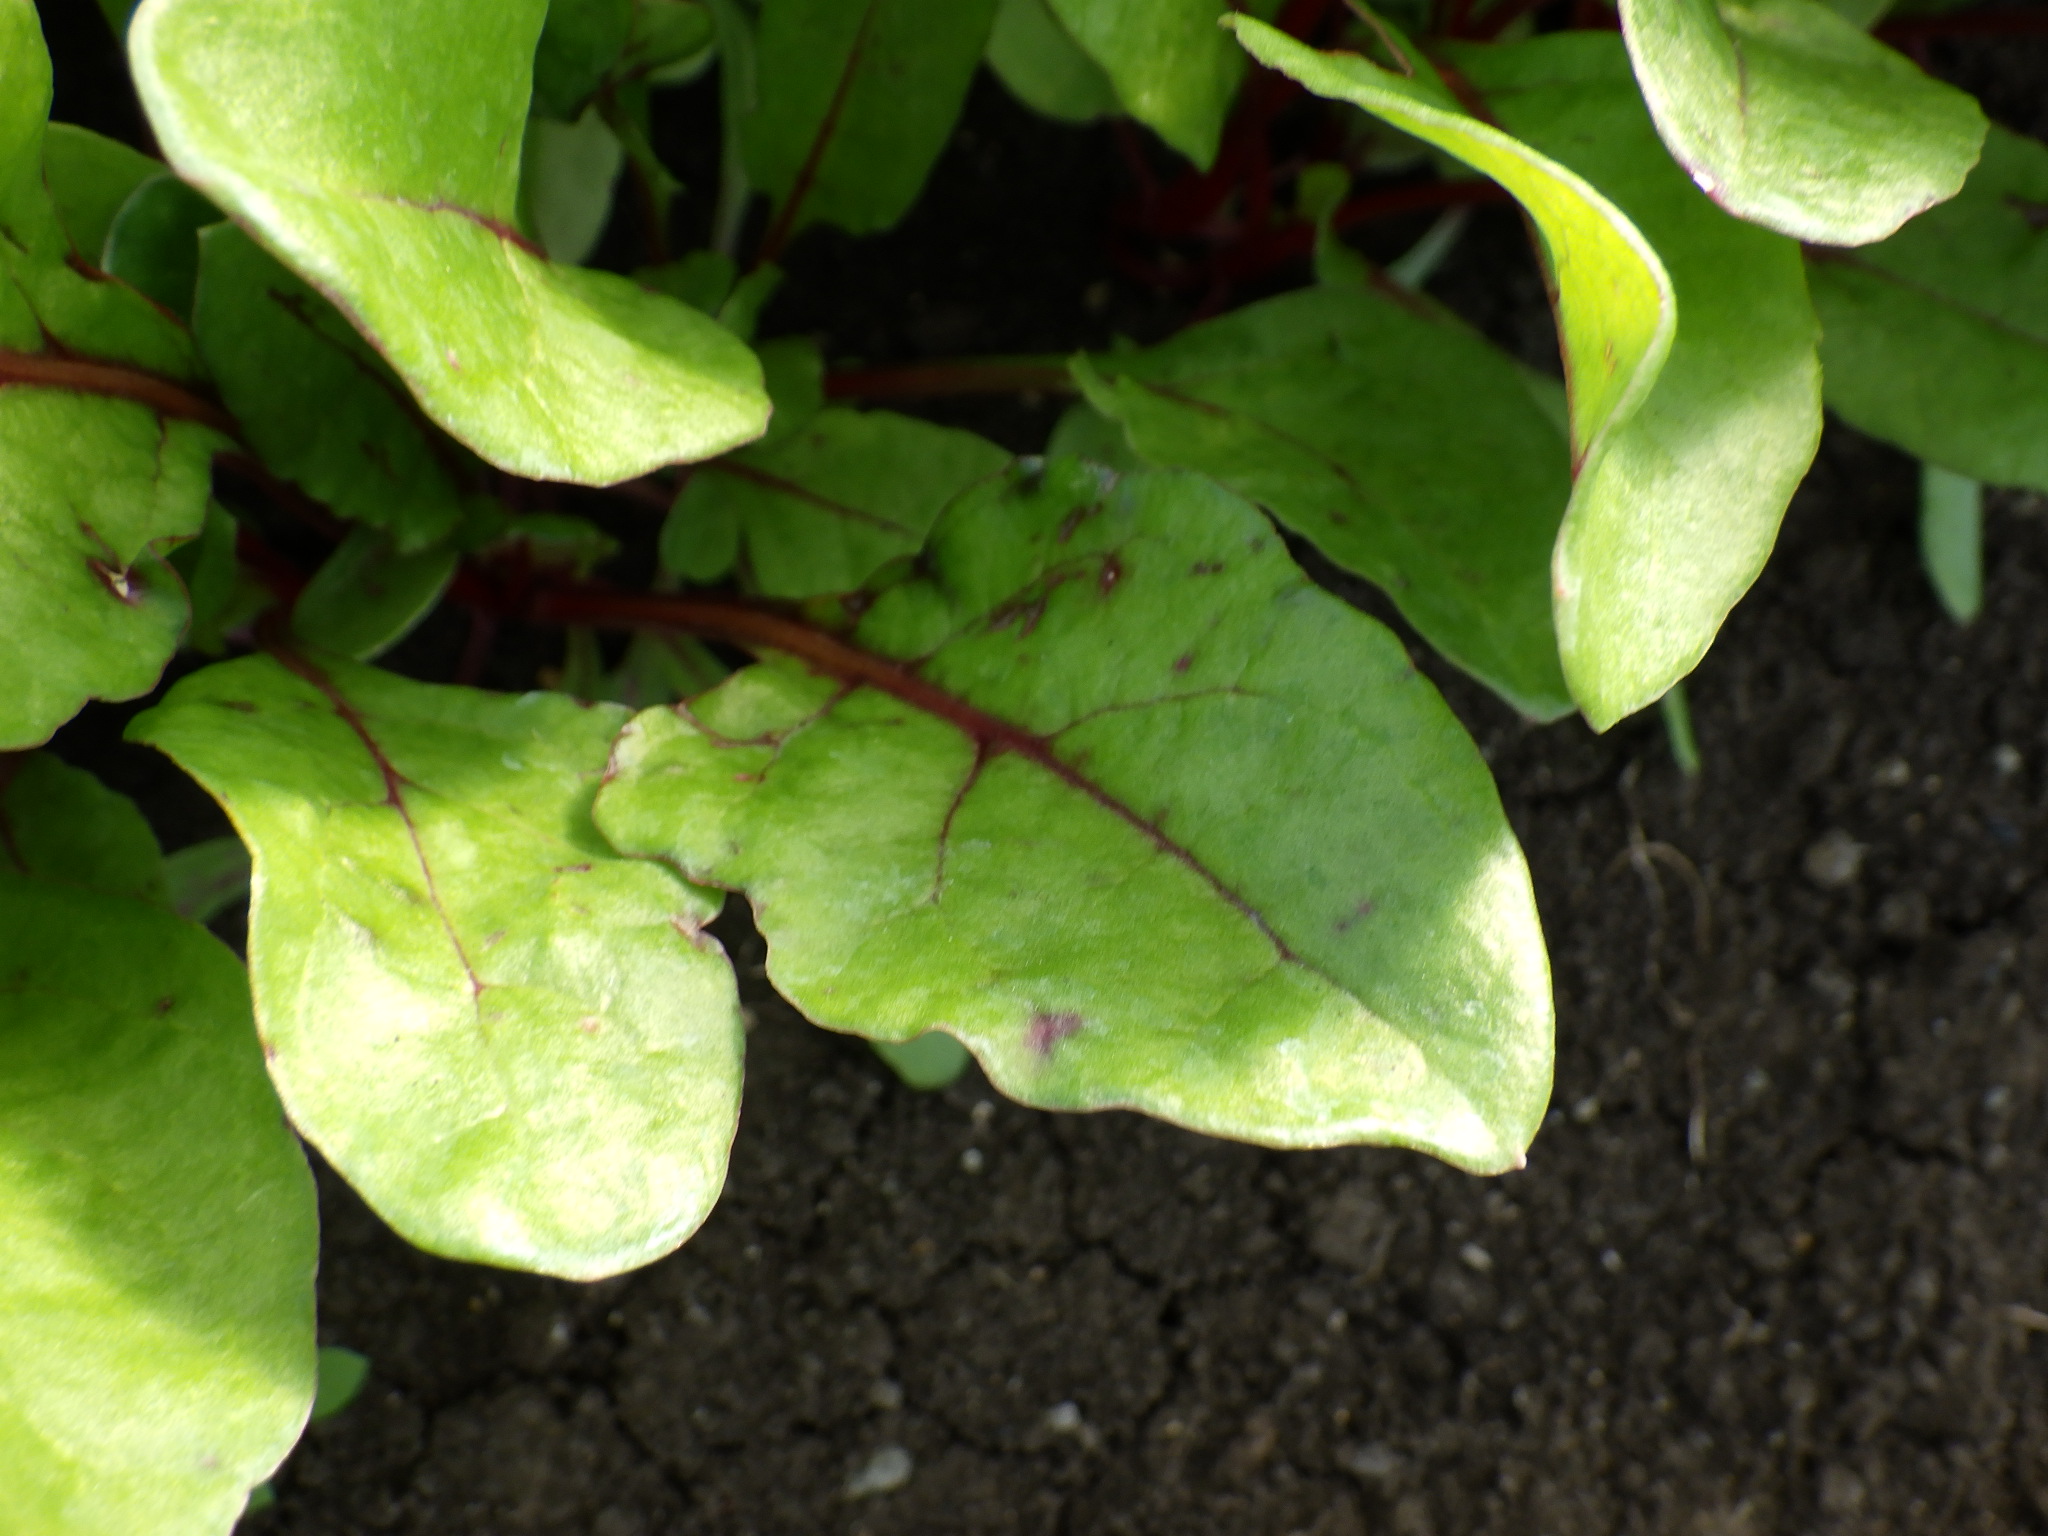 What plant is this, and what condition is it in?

chard, cercospora, phytophagous
